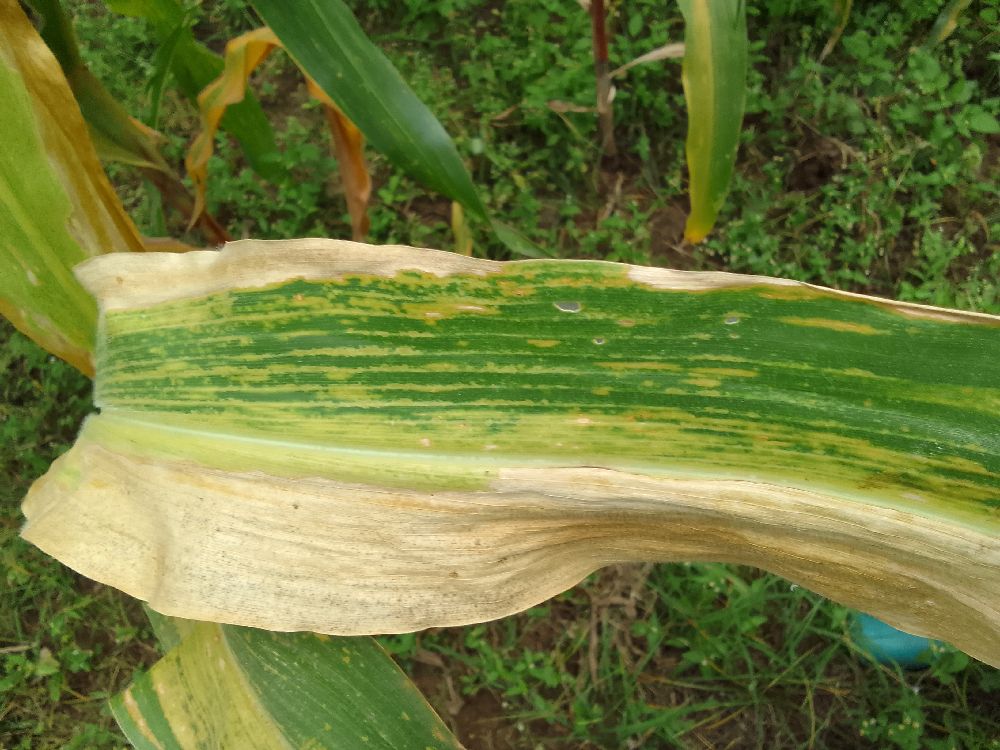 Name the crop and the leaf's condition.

maize, maize lethal necrosis
